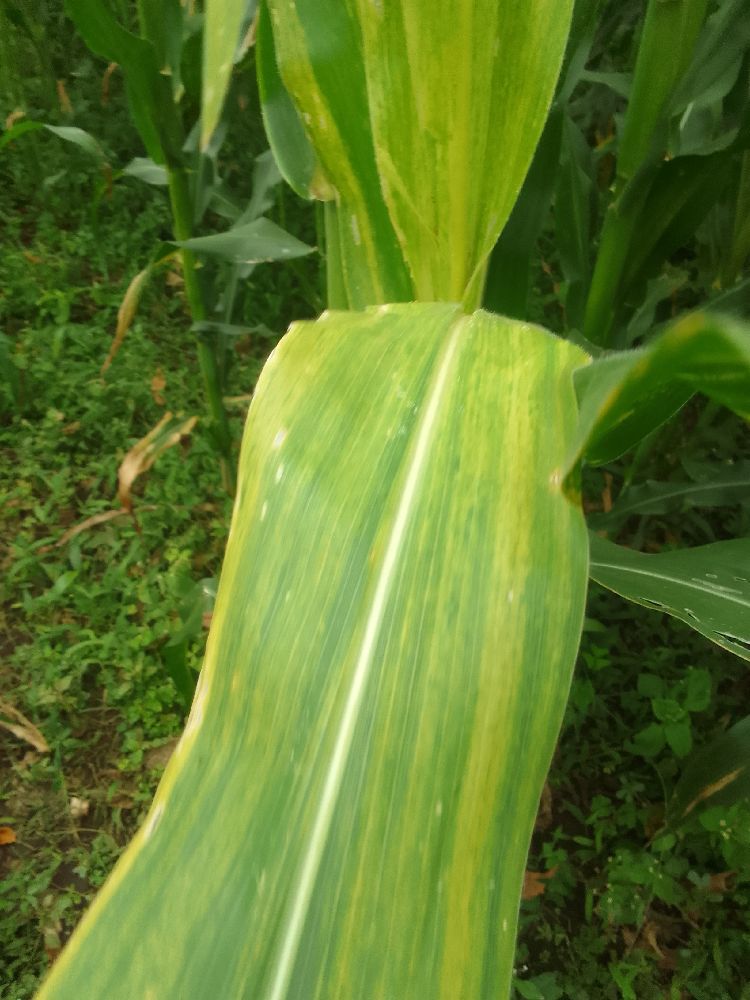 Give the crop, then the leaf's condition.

maize, maize lethal necrosis
